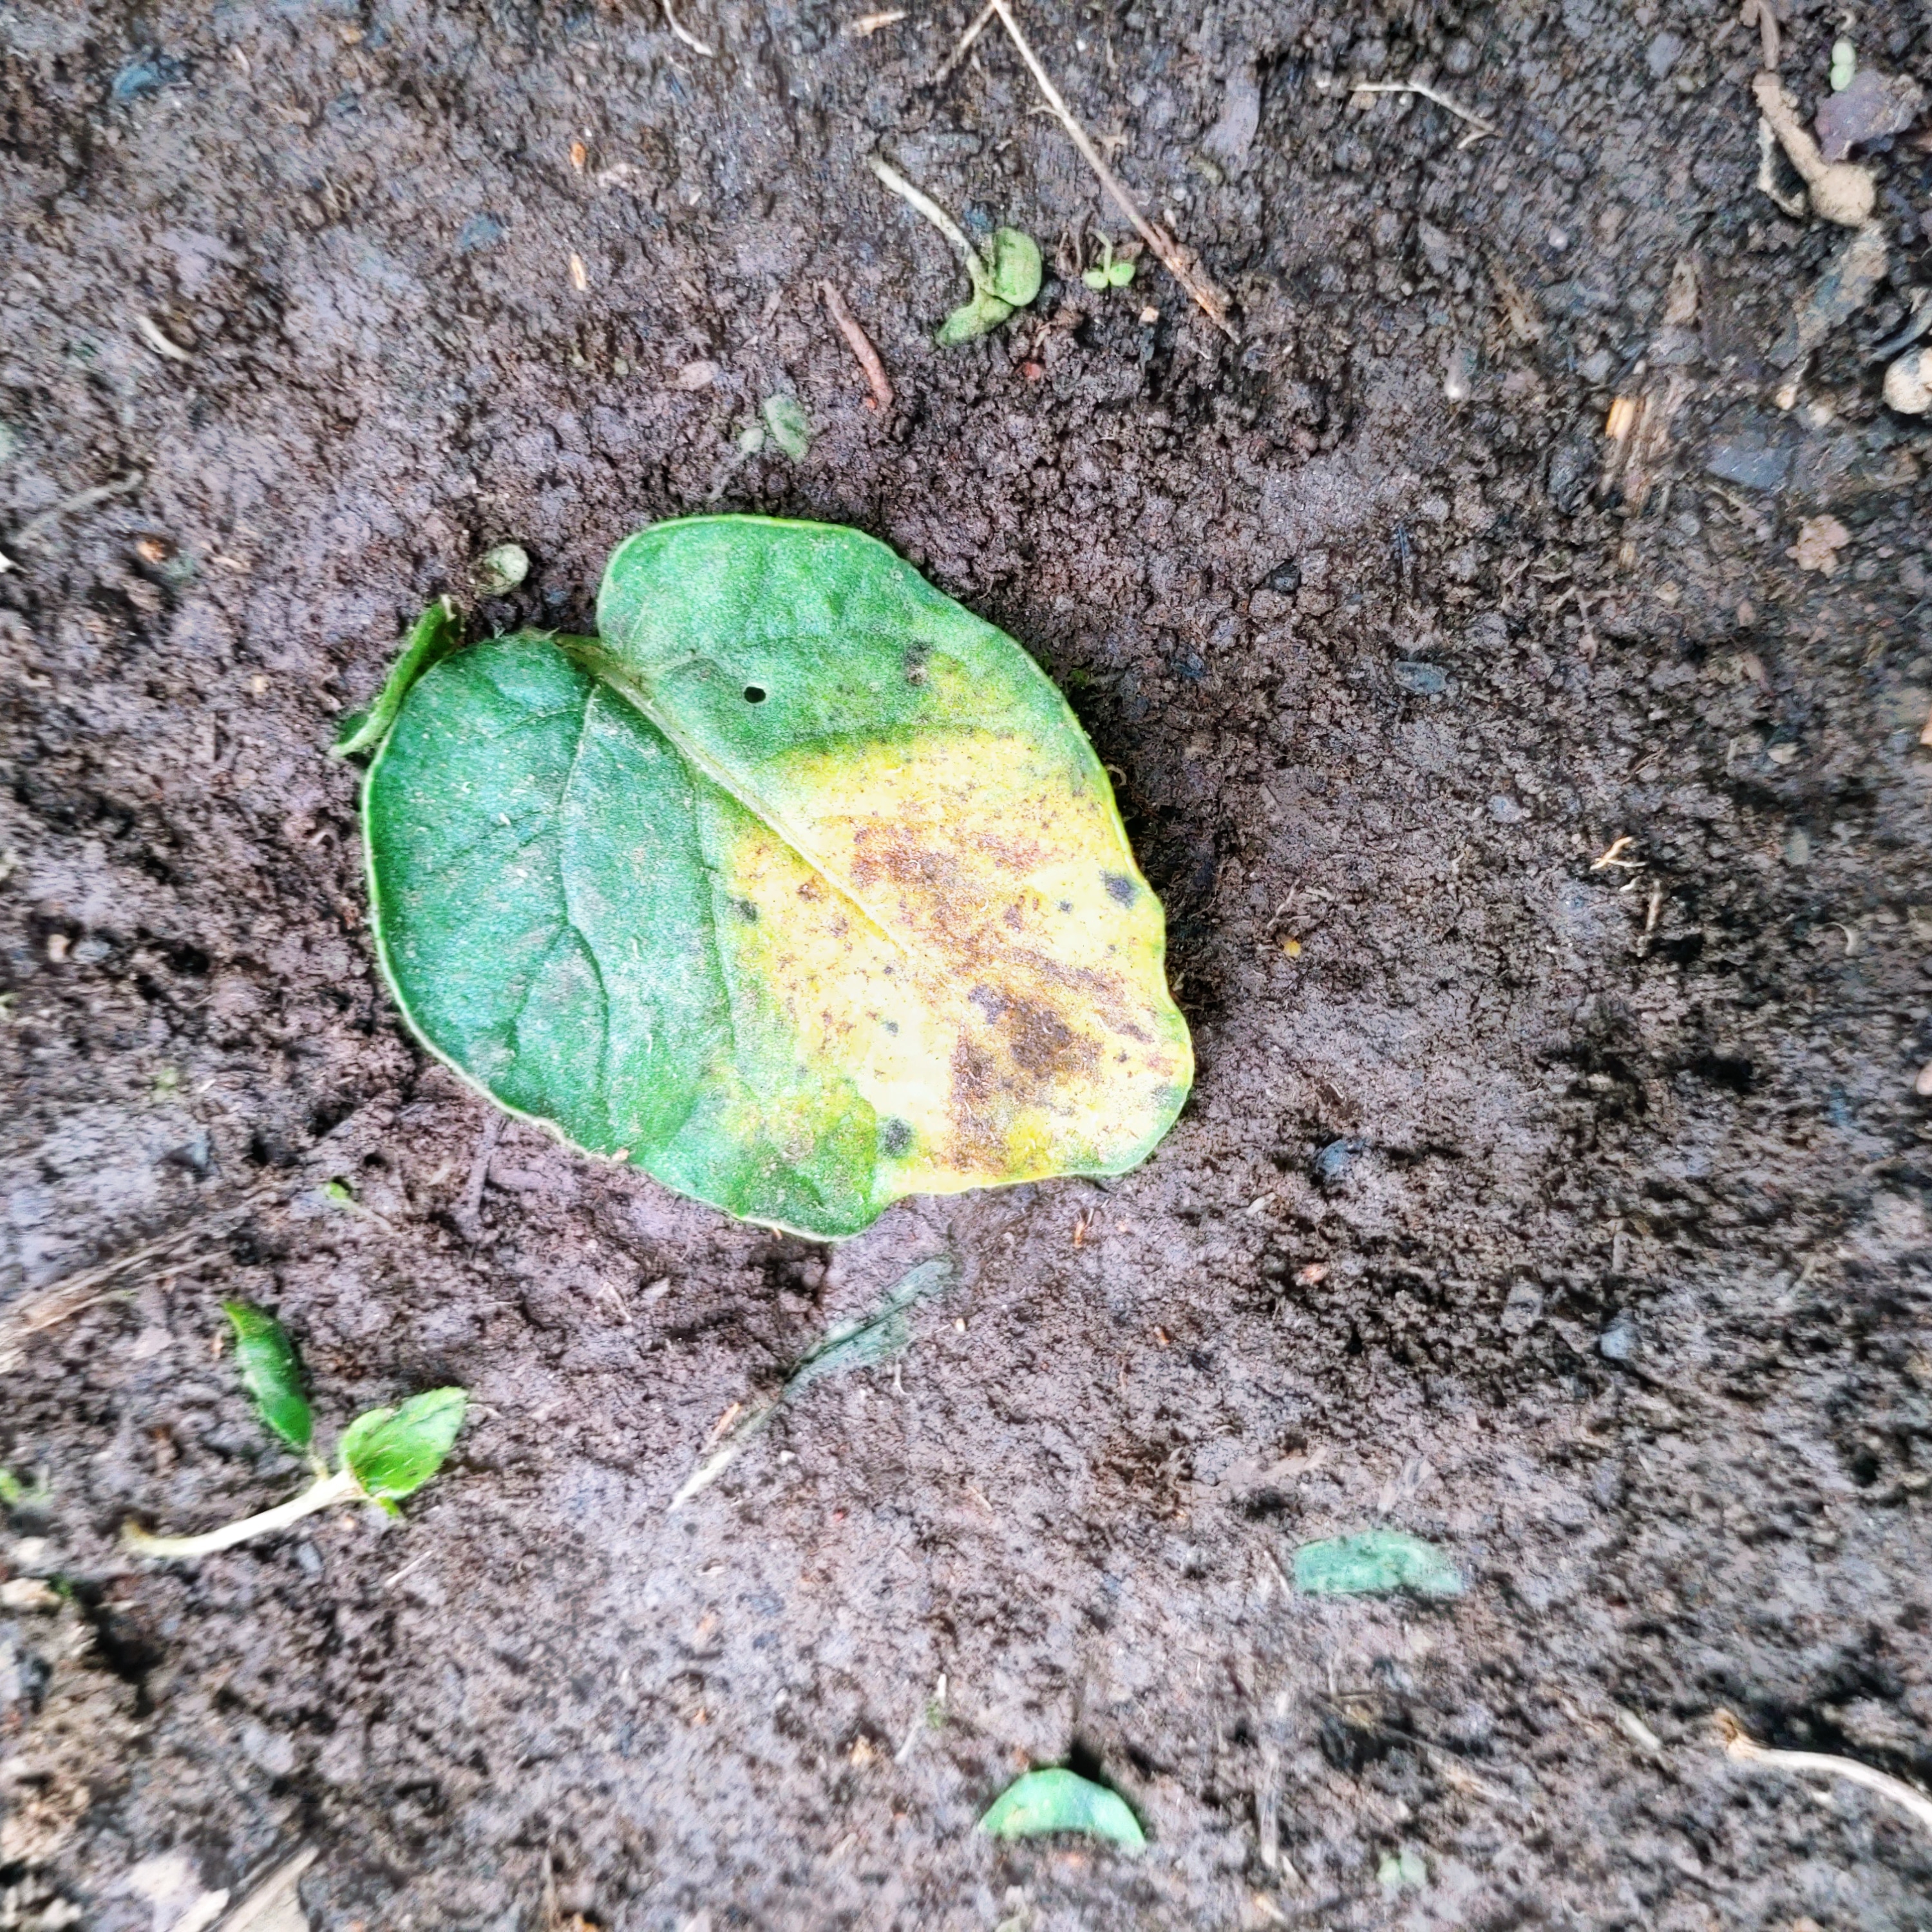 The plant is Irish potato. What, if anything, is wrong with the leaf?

late blight
